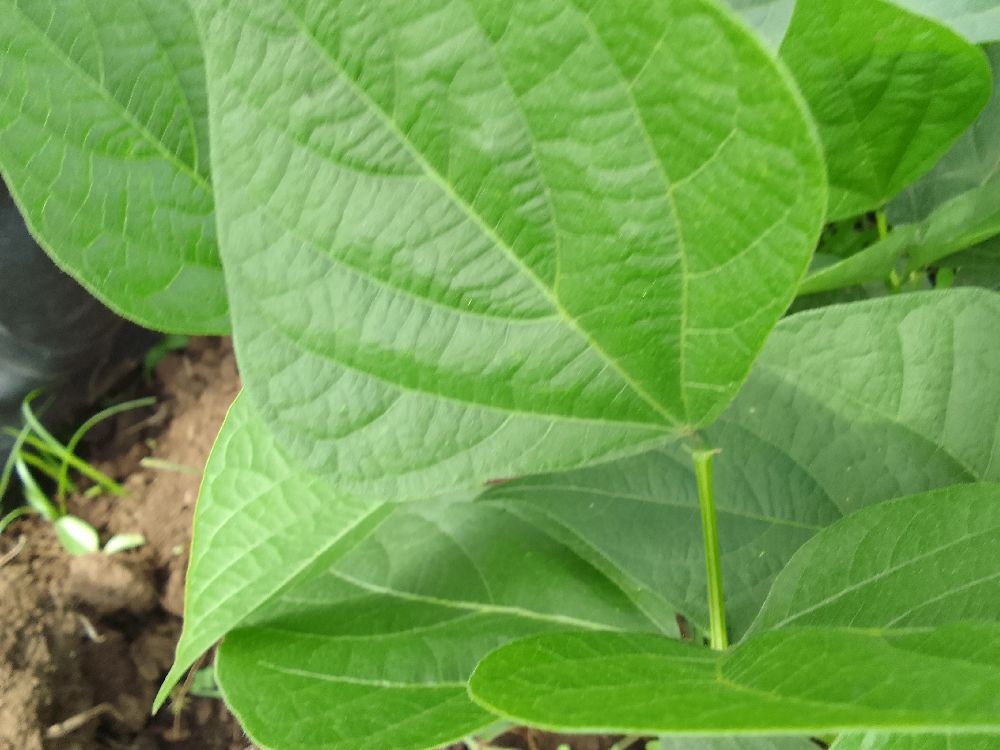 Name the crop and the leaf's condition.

common bean, healthy
